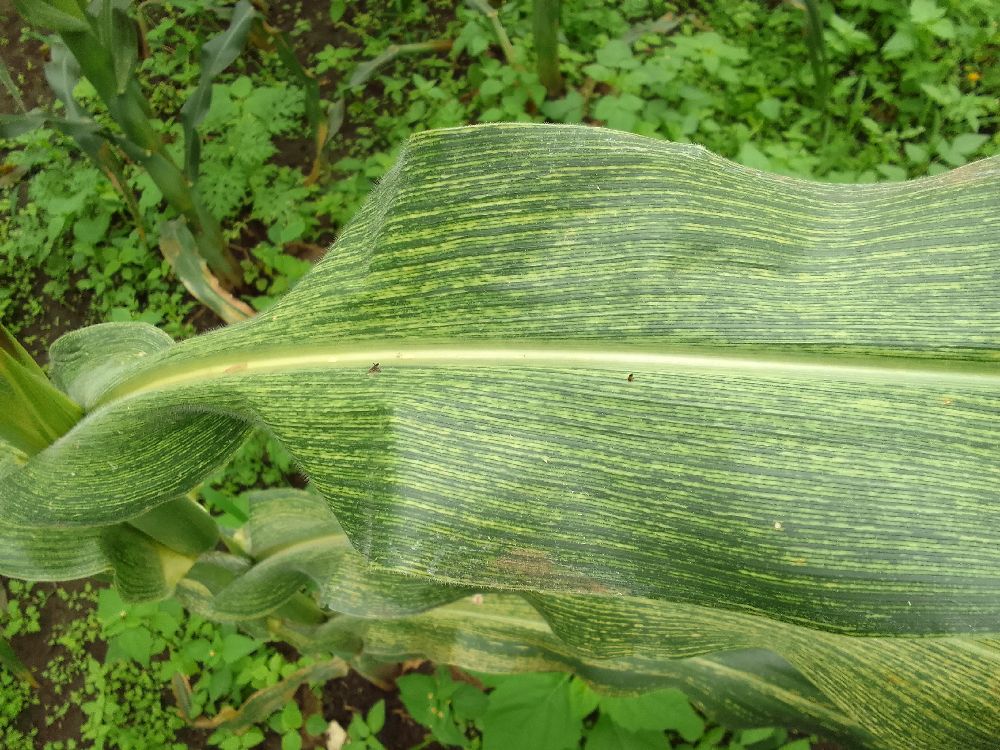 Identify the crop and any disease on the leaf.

maize, maize streak virus
